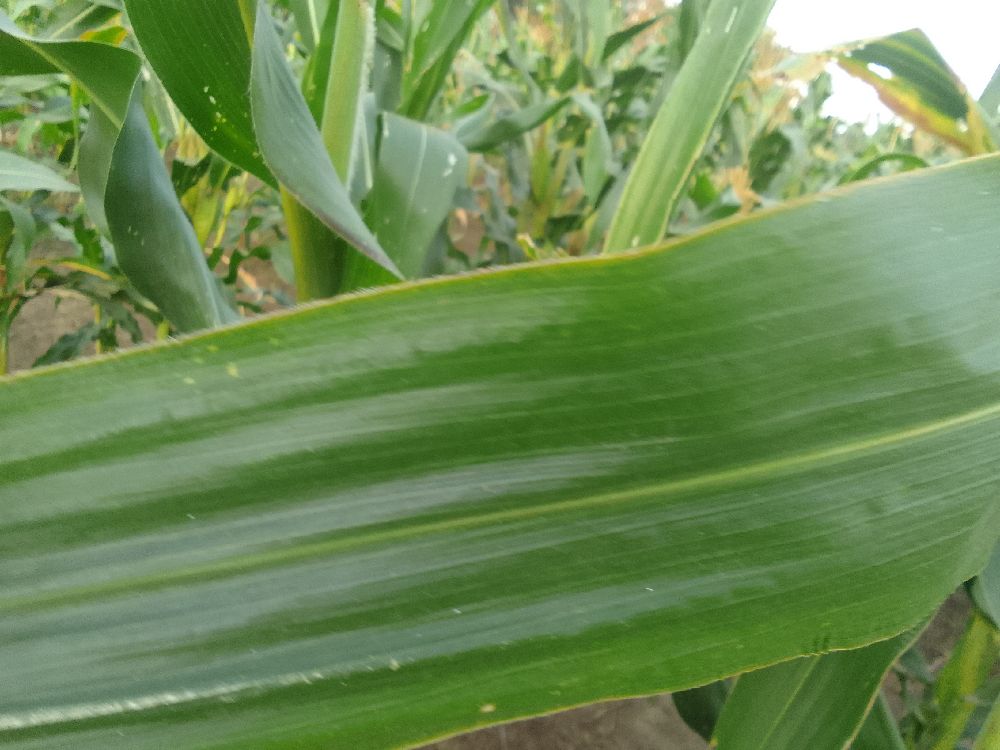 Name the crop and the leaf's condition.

maize, healthy
